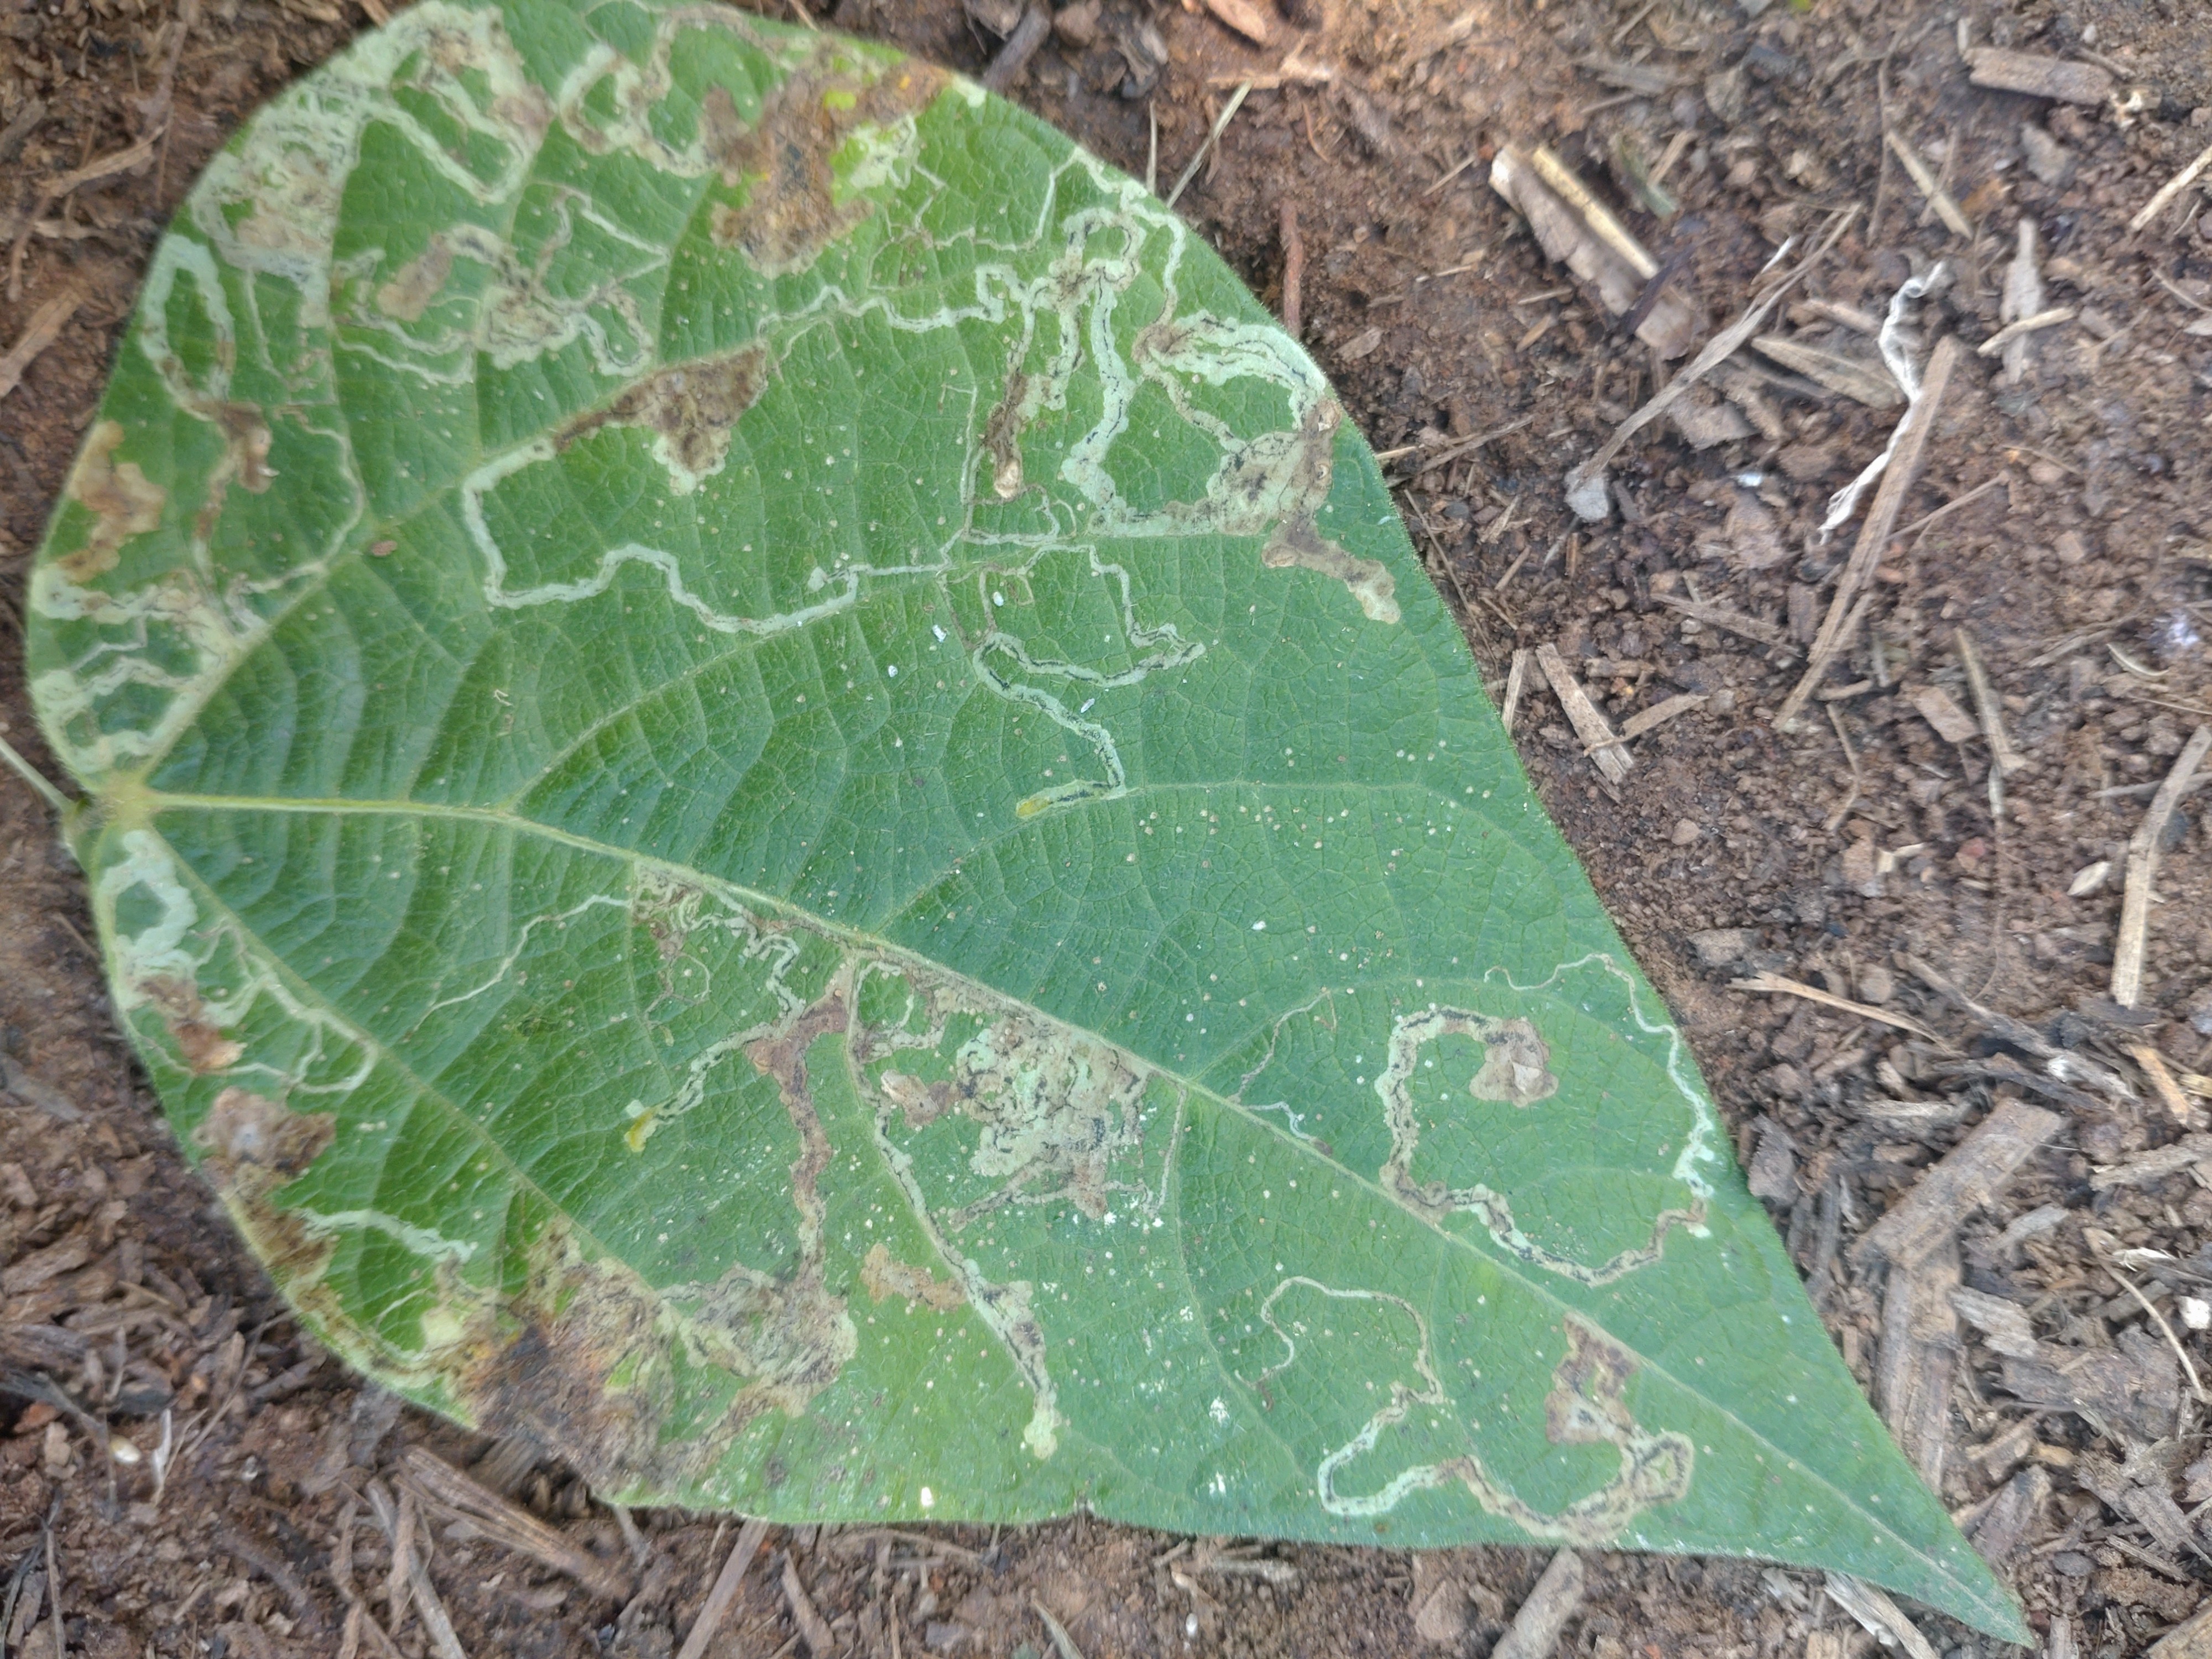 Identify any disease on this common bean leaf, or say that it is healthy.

anthracnose
